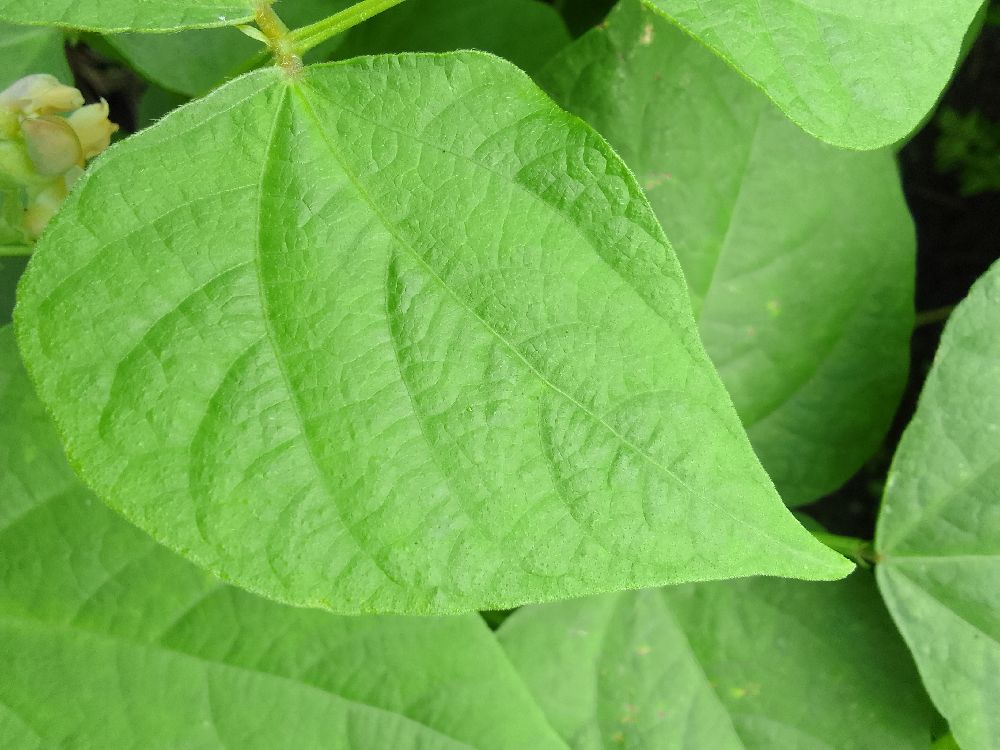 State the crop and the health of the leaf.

common bean, healthy
